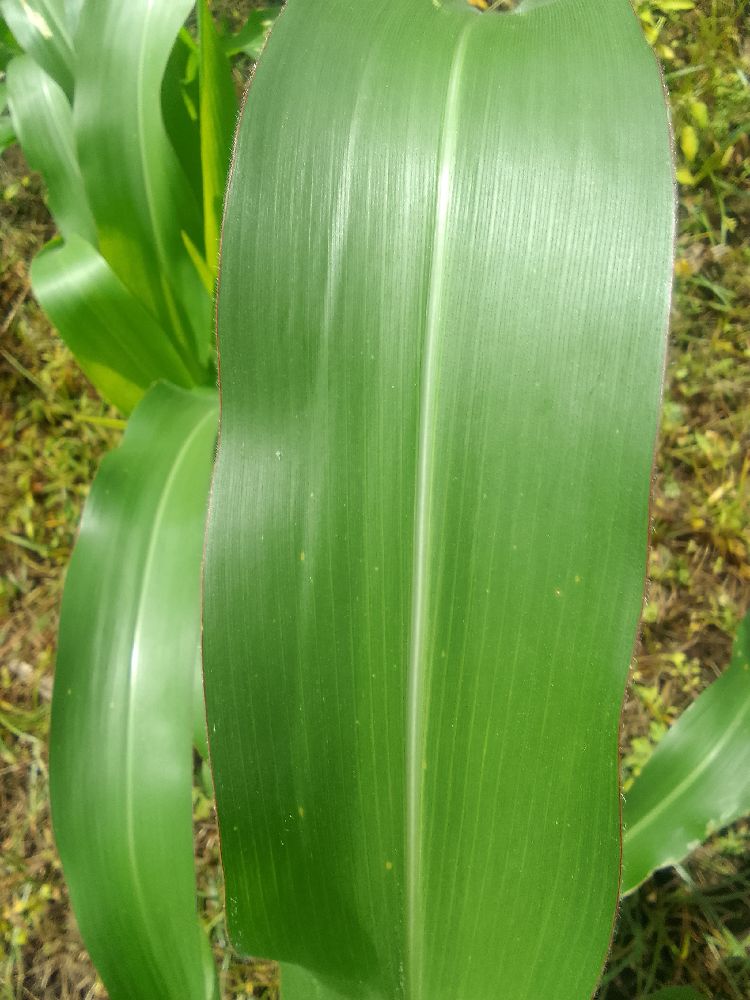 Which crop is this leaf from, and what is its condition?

maize, healthy
